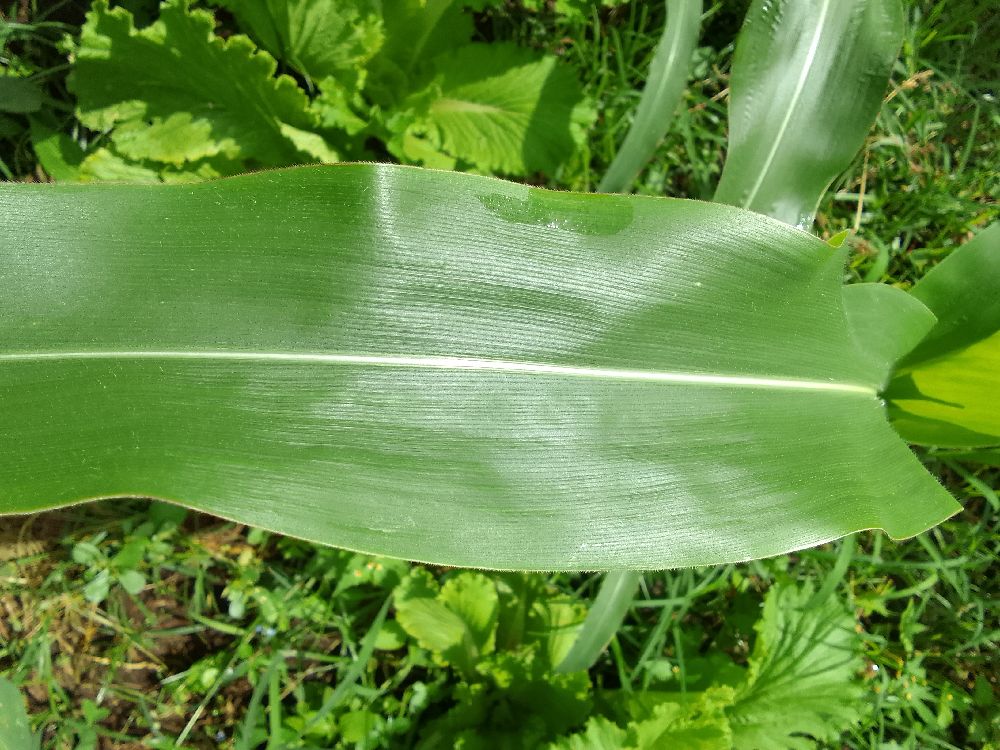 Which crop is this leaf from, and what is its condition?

maize, healthy
